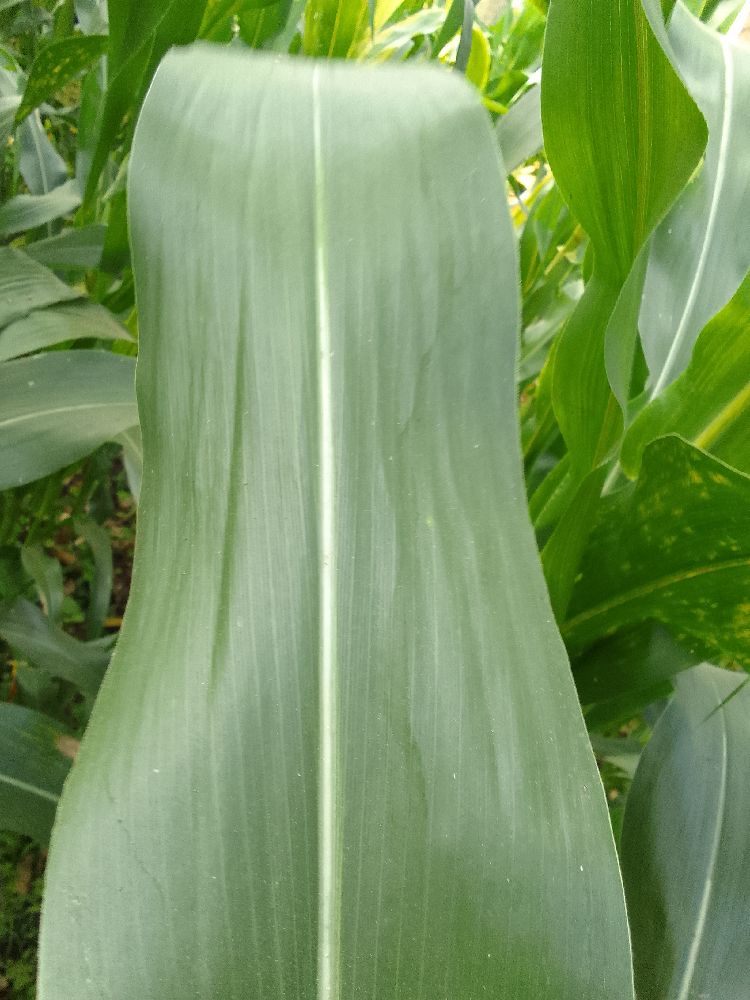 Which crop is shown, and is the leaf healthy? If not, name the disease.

maize, healthy
